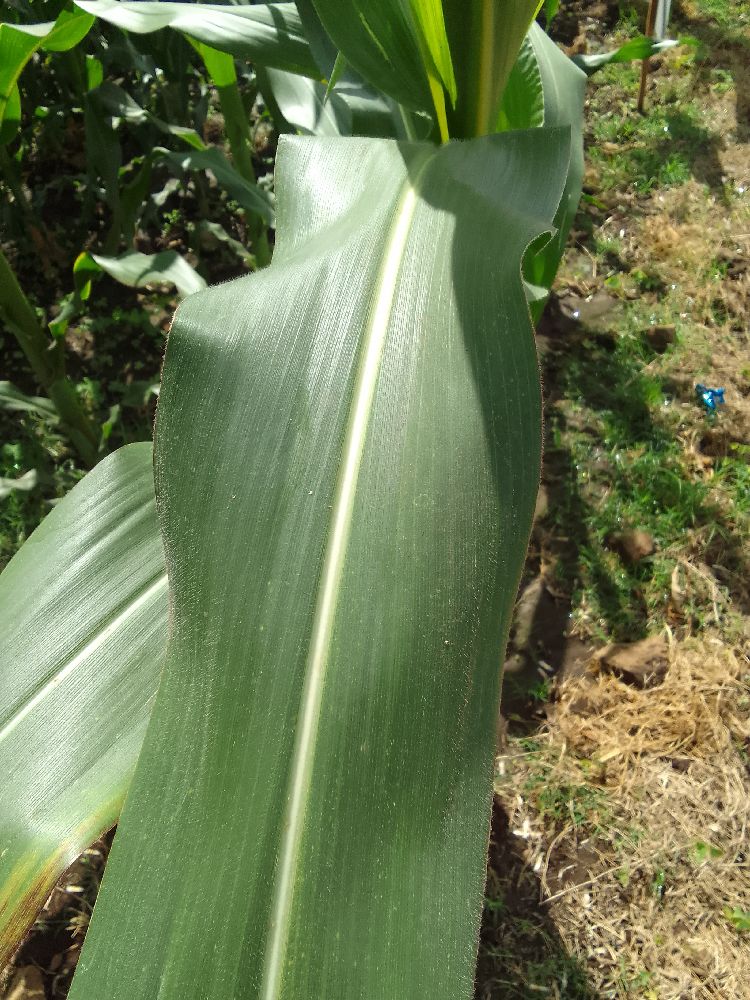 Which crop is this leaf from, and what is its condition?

maize, healthy
